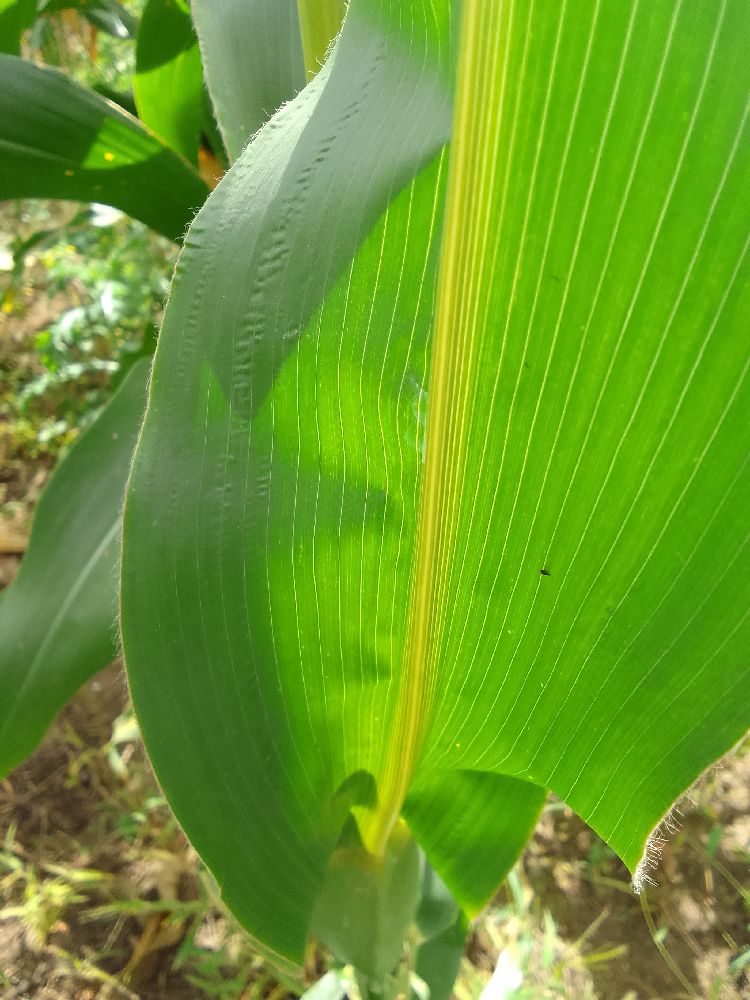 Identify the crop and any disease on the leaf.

maize, healthy
